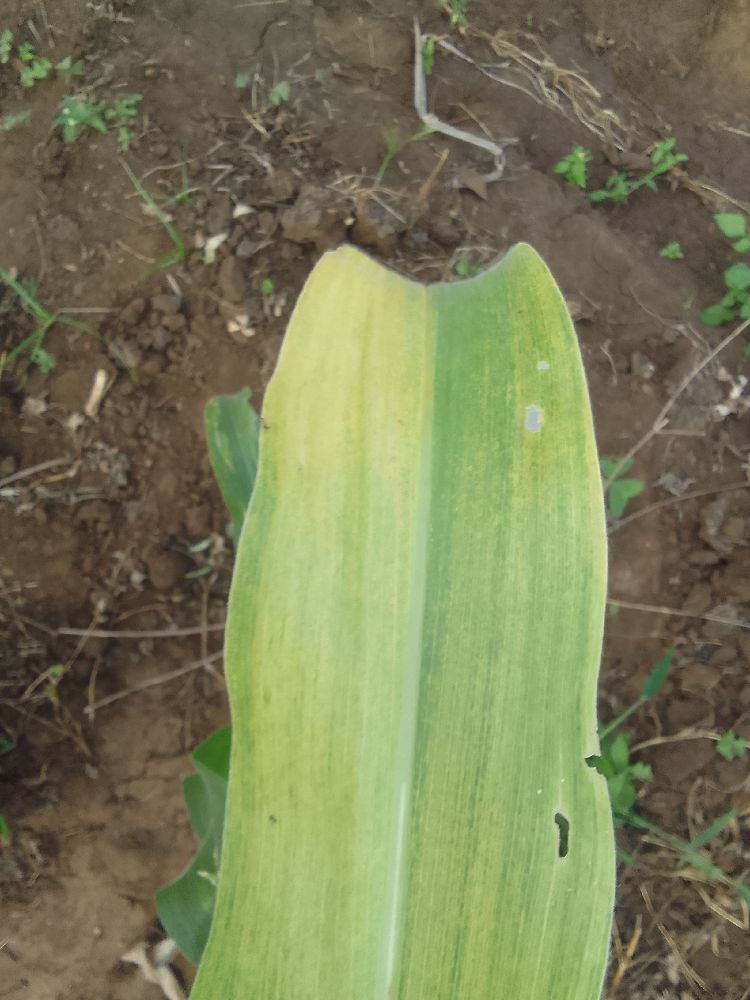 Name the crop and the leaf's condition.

maize, maize lethal necrosis
